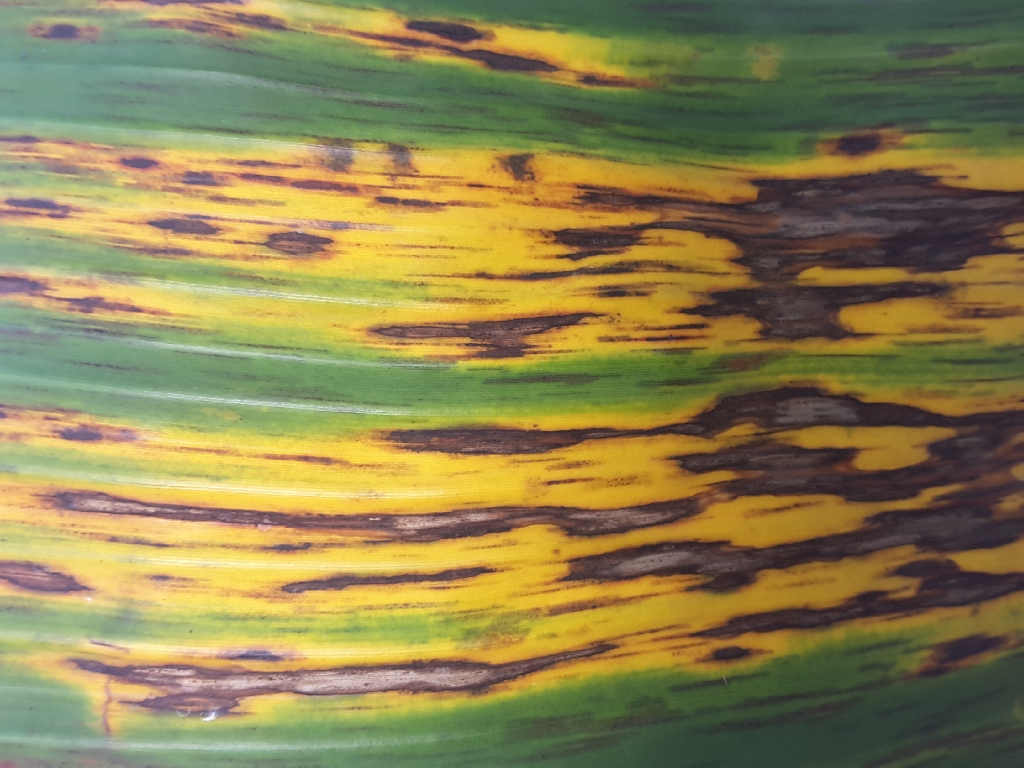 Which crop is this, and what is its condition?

banana, black sigatoka
